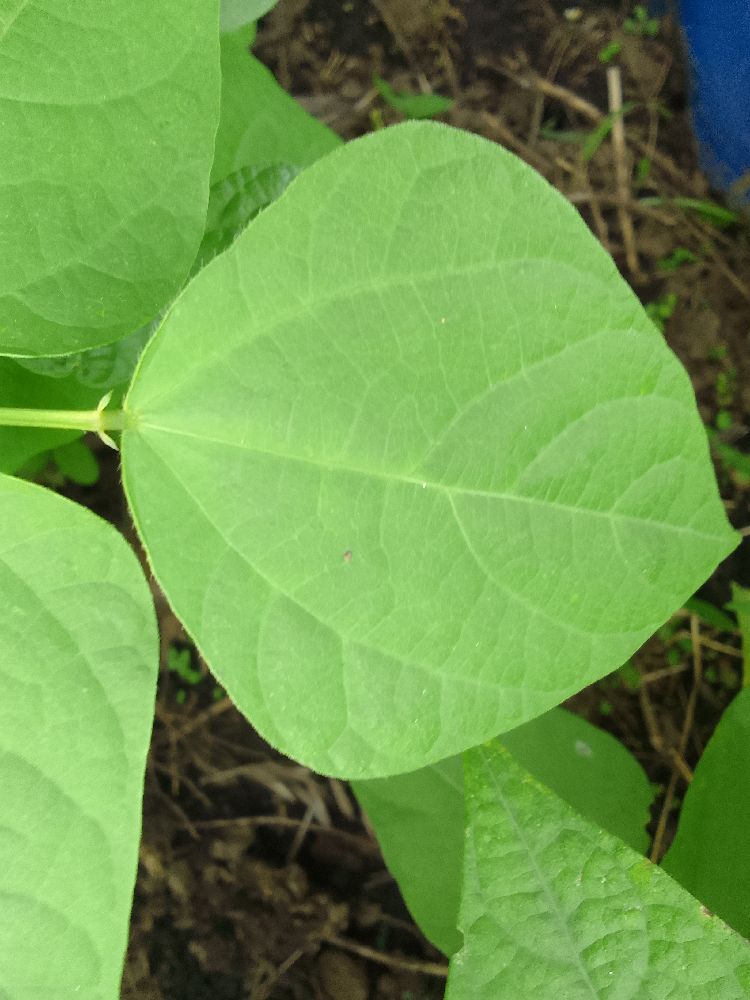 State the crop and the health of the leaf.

common bean, healthy
